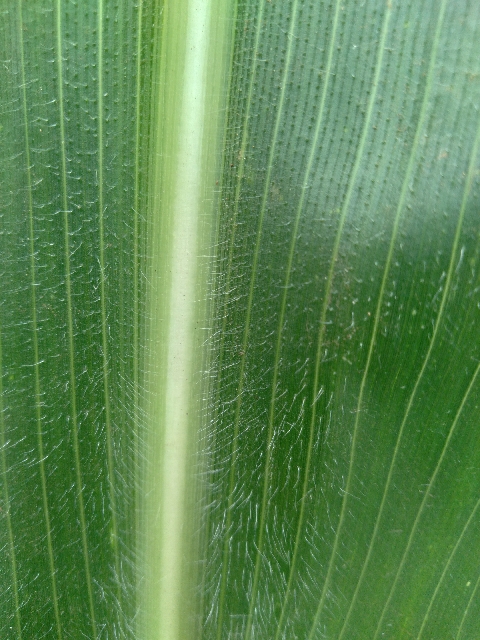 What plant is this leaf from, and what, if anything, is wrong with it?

maize, healthy
